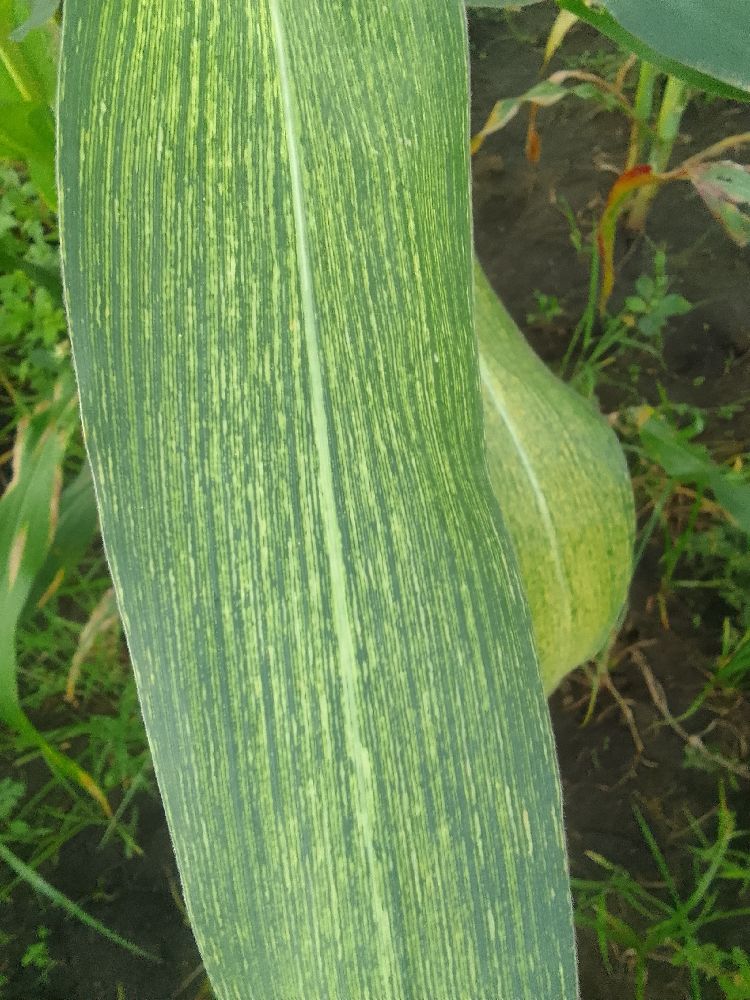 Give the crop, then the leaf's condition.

maize, maize streak virus
